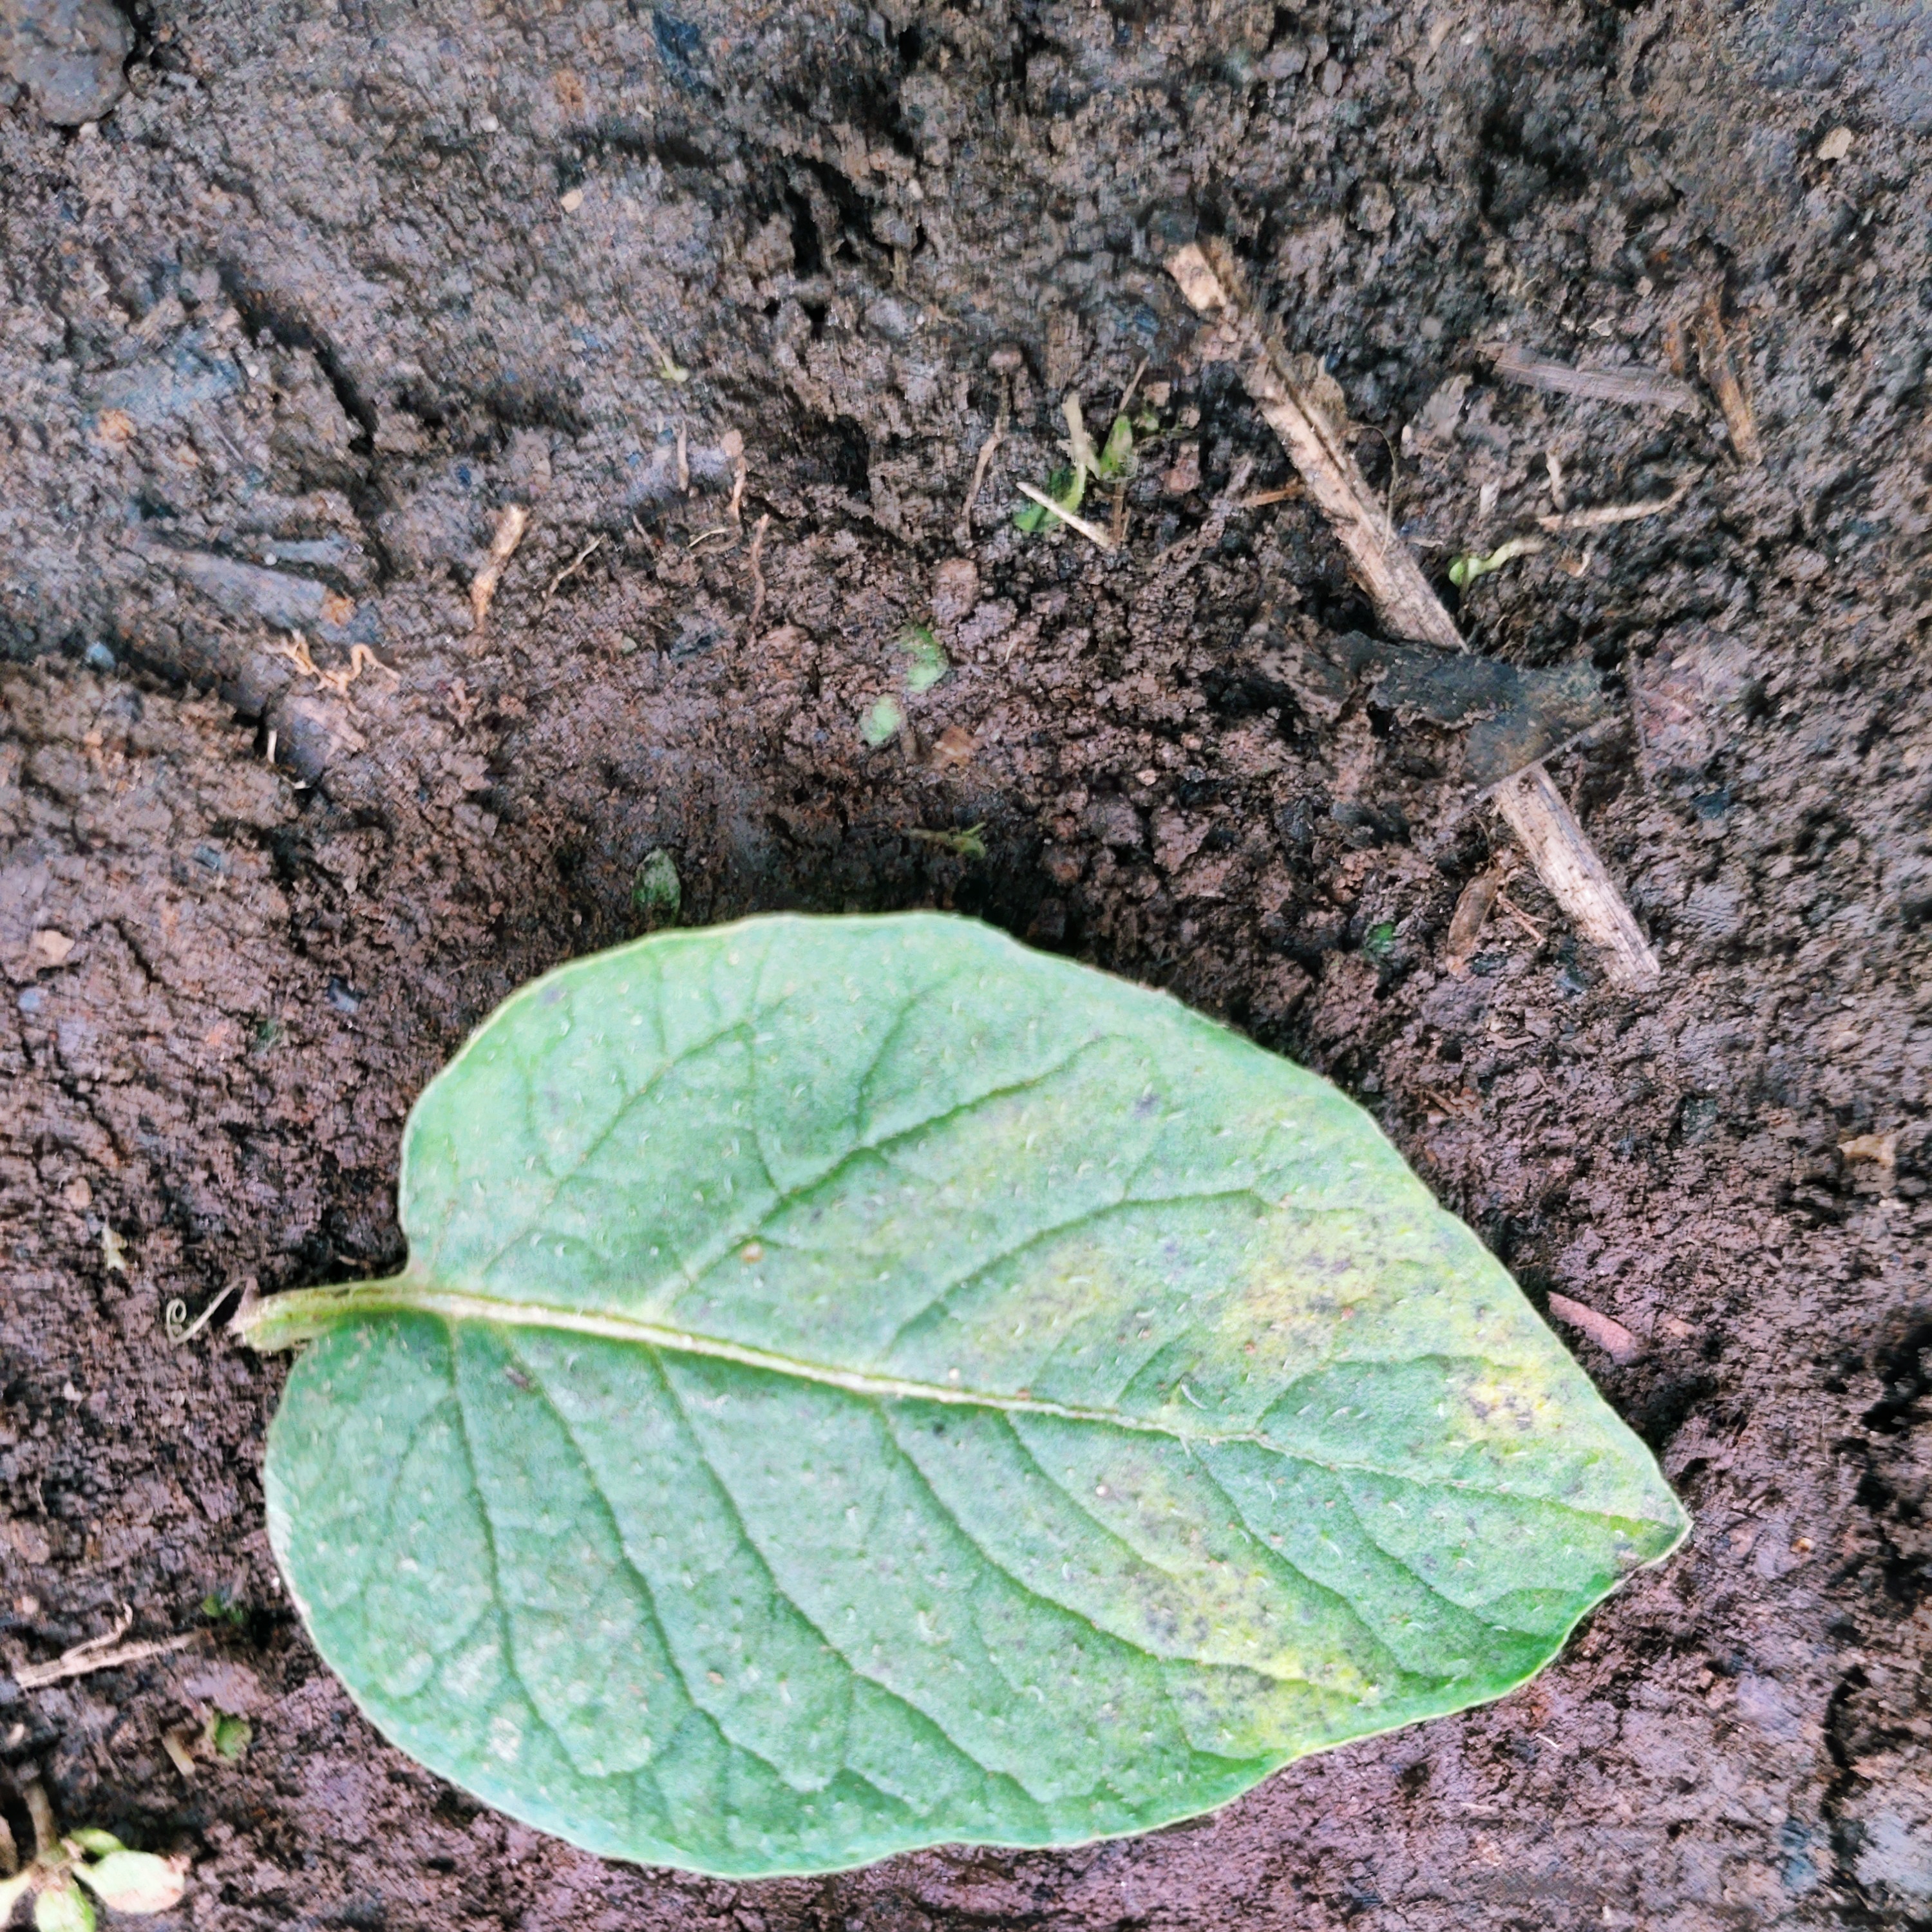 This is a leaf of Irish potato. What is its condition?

late blight
